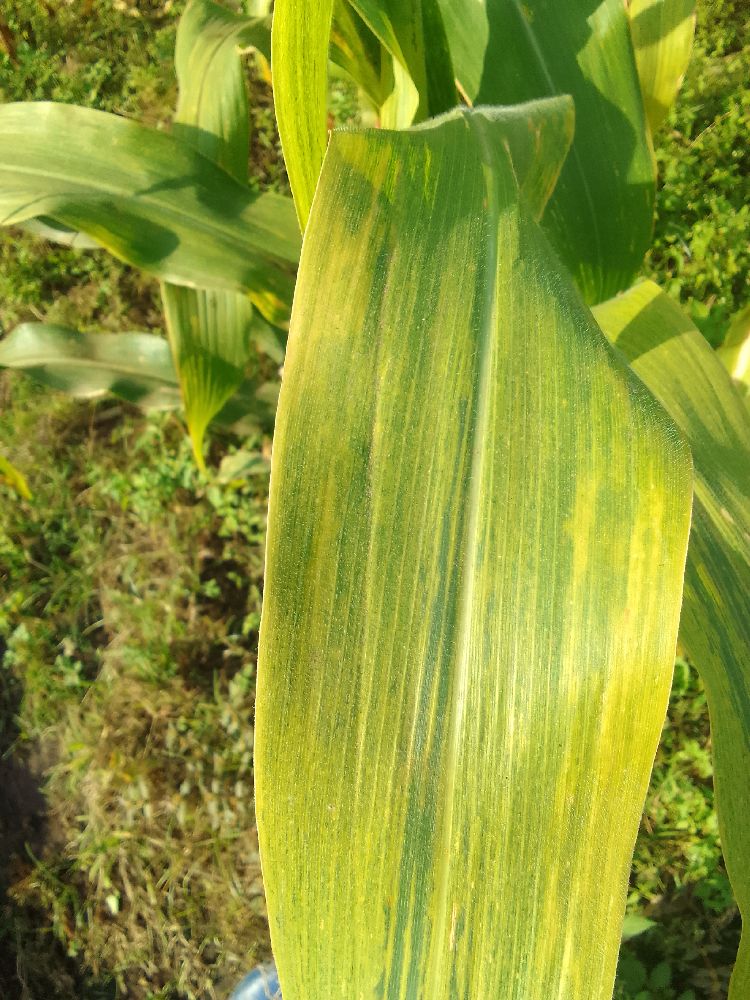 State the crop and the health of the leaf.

maize, maize lethal necrosis
